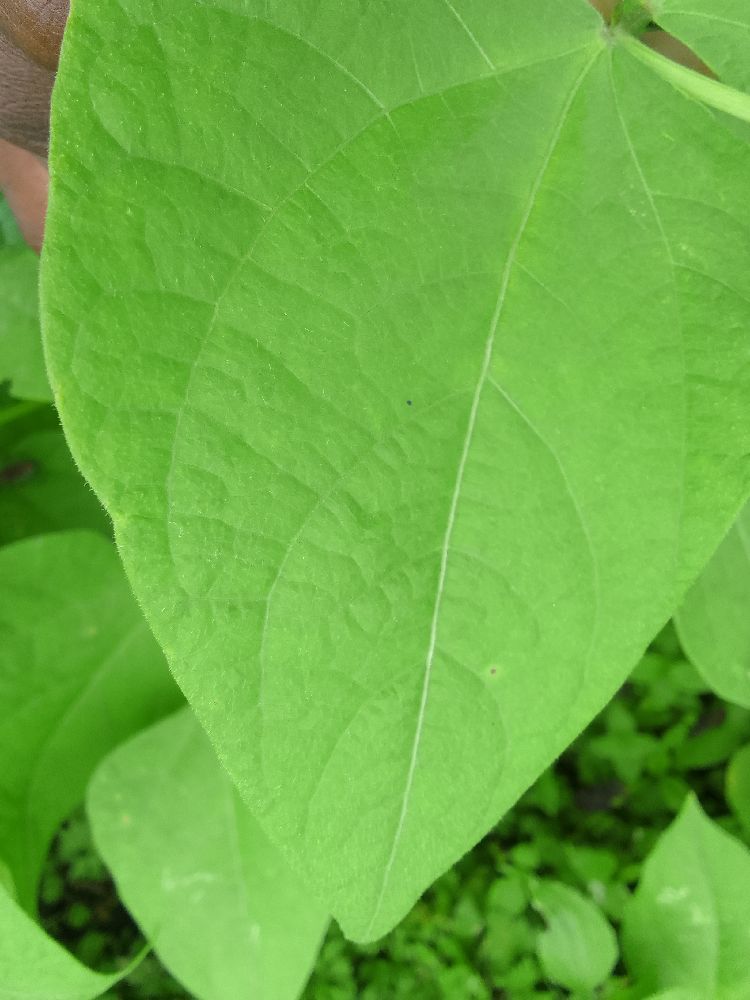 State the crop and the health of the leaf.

common bean, healthy
